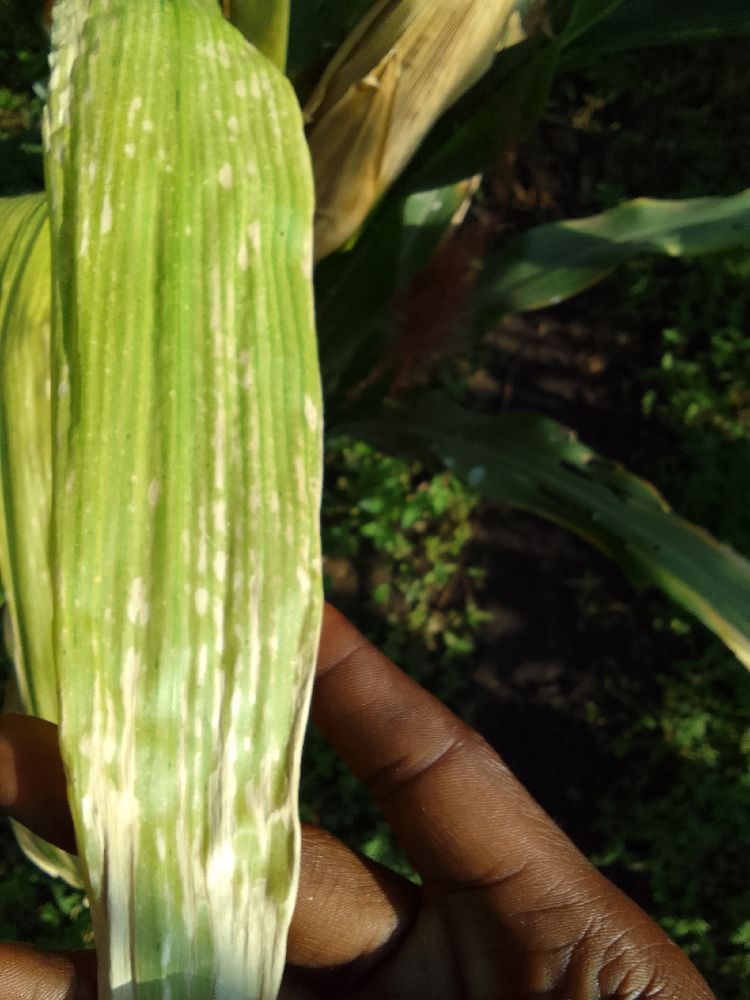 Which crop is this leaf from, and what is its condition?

maize, maize lethal necrosis
